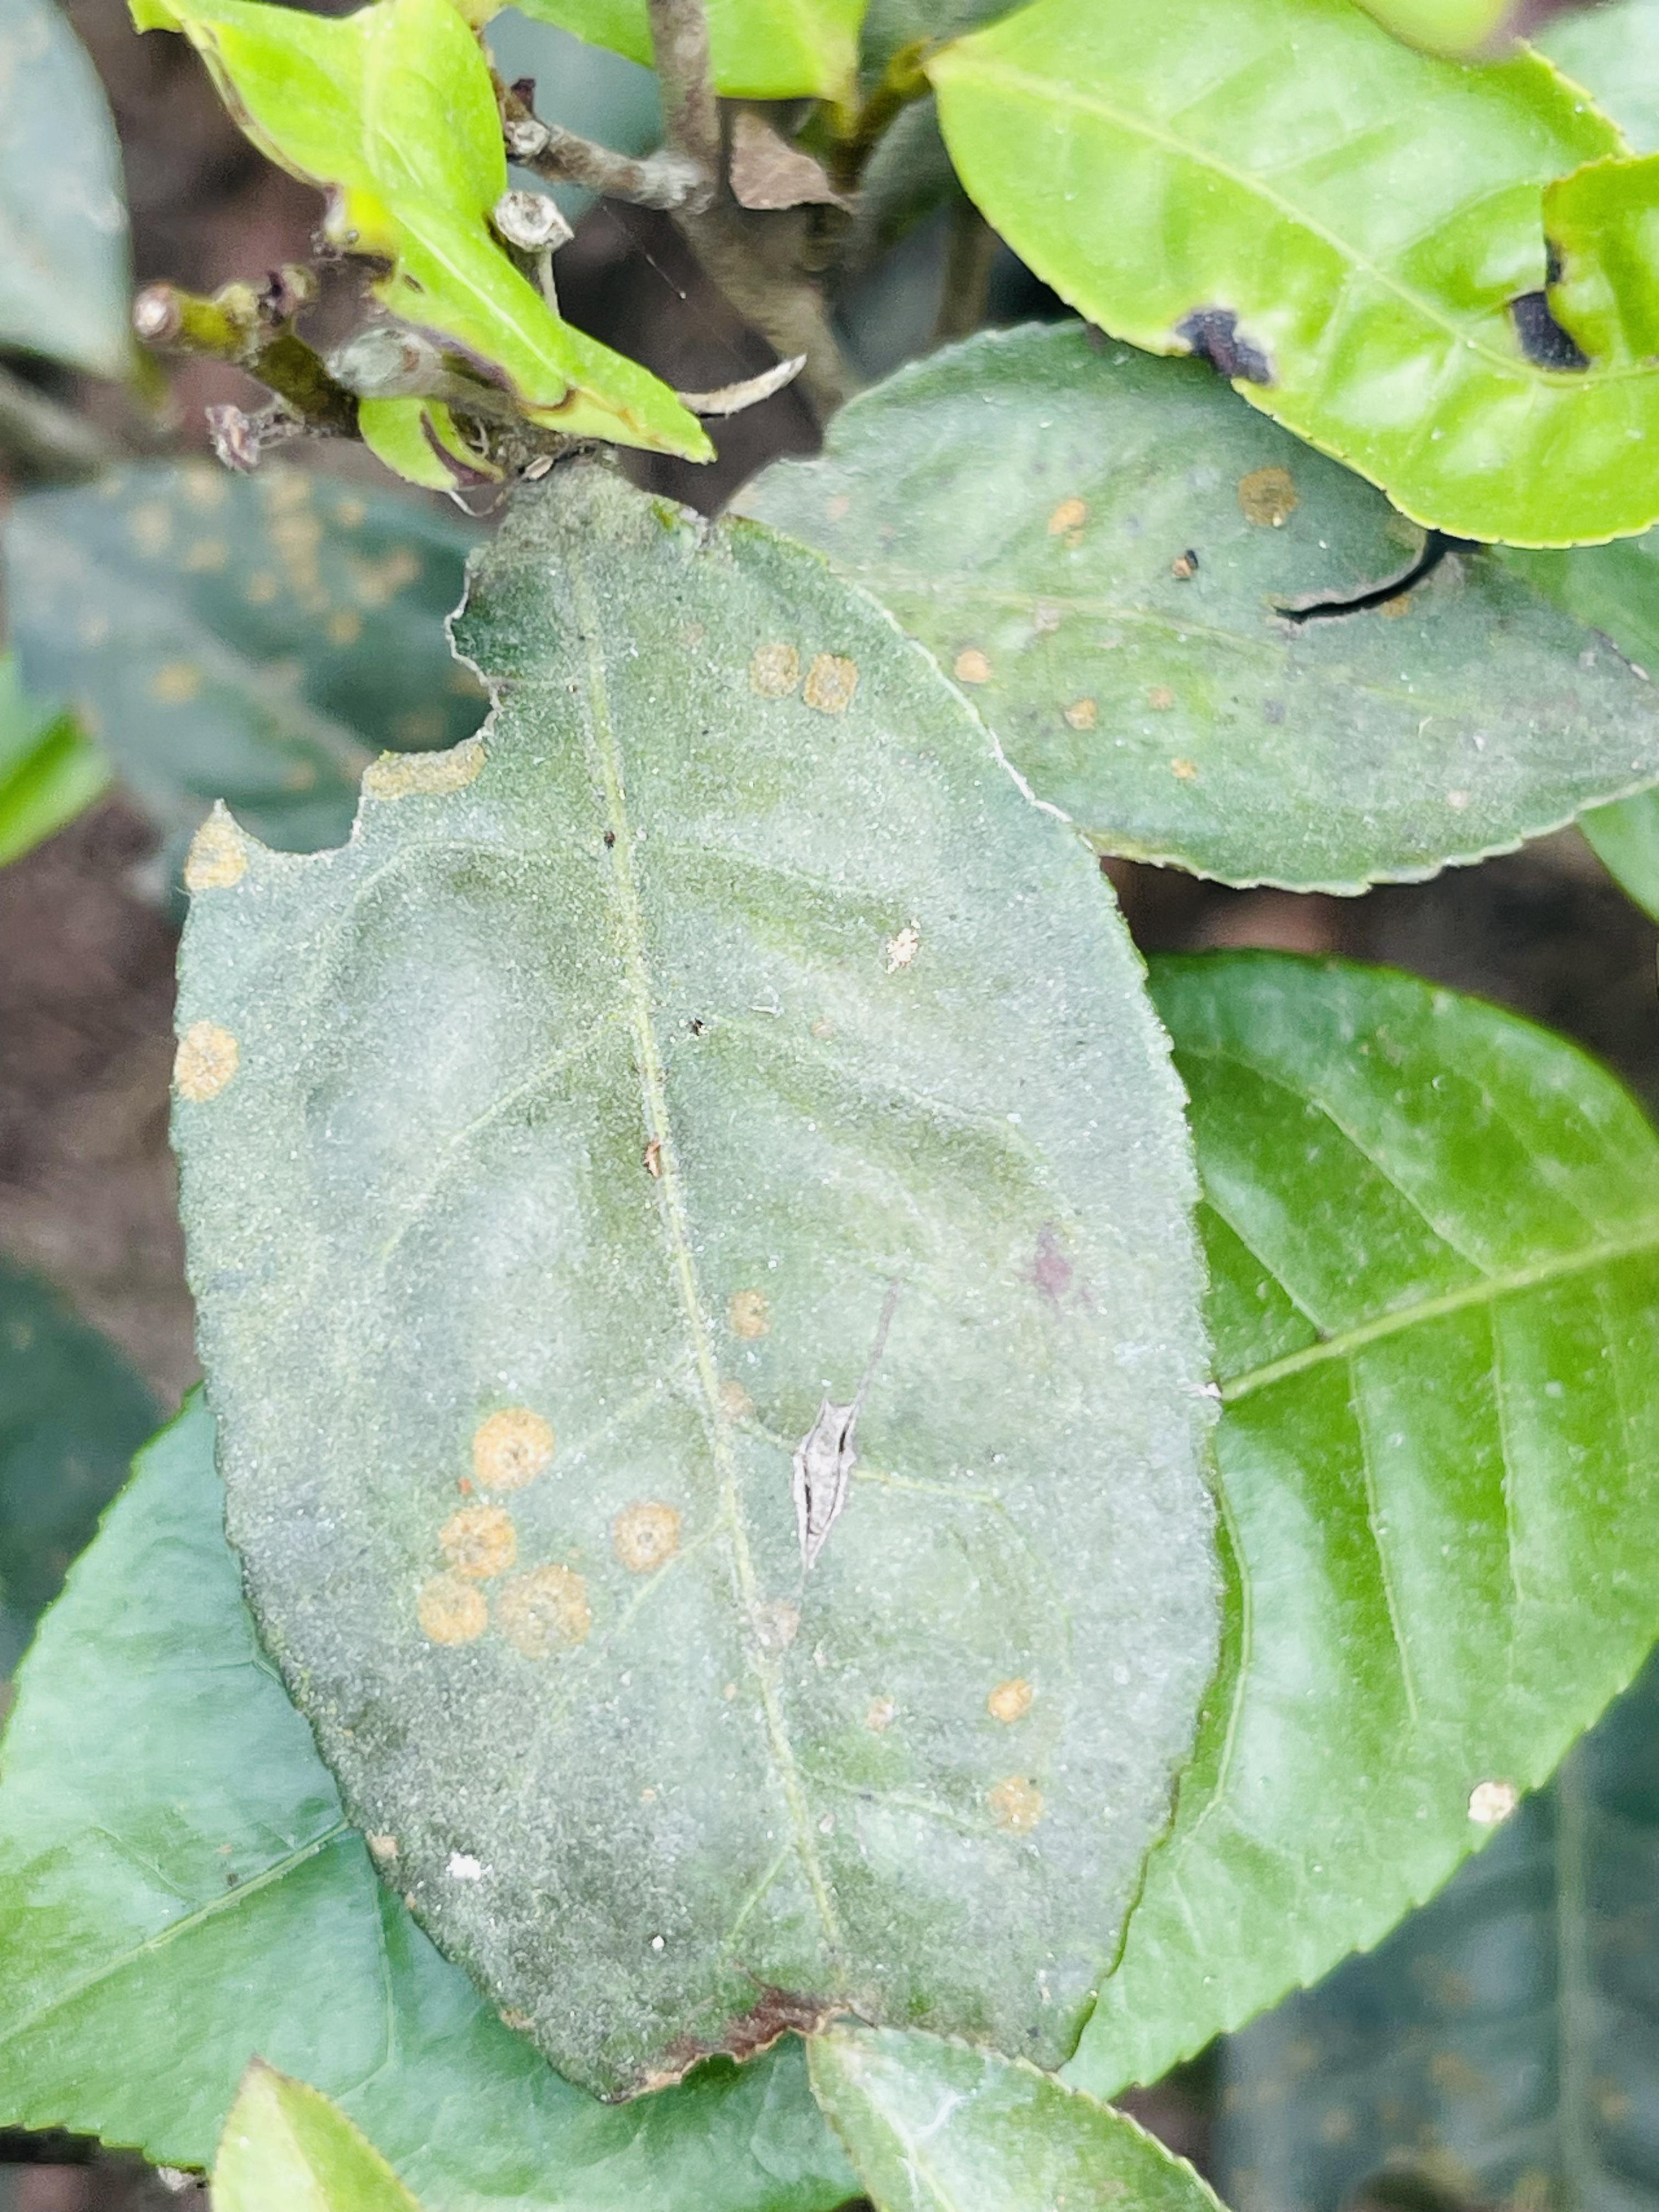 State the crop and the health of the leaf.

tea, red rust
